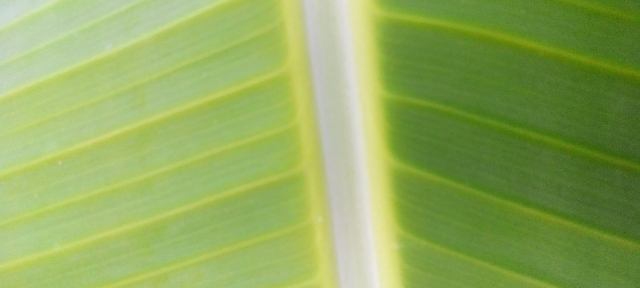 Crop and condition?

banana, healthy
